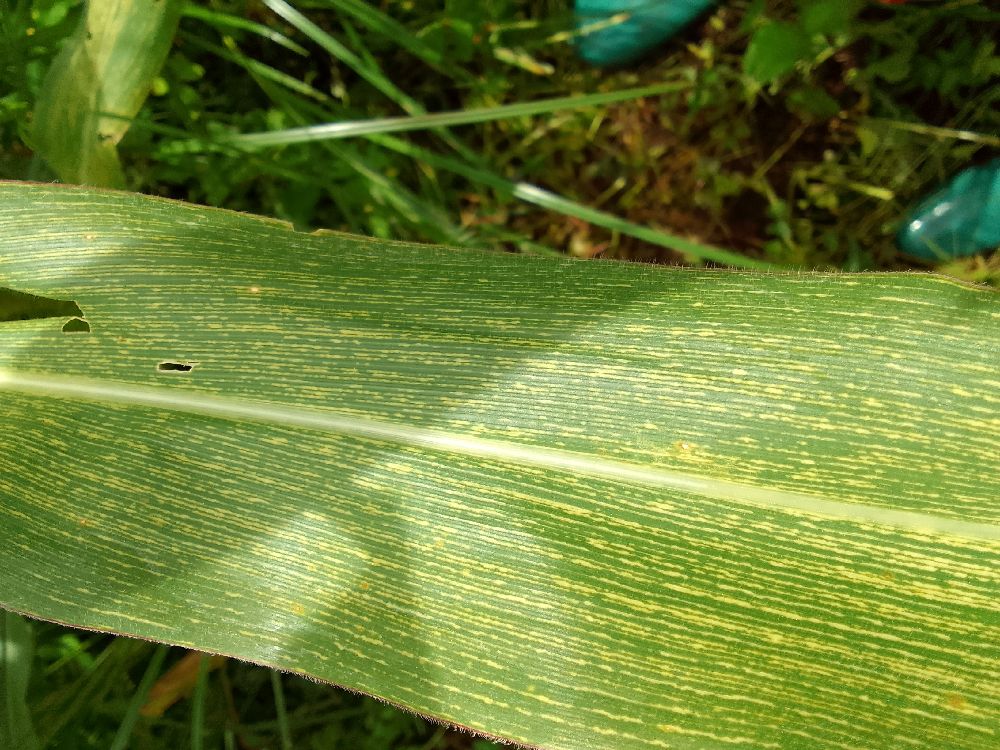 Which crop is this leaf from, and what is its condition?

maize, maize streak virus
